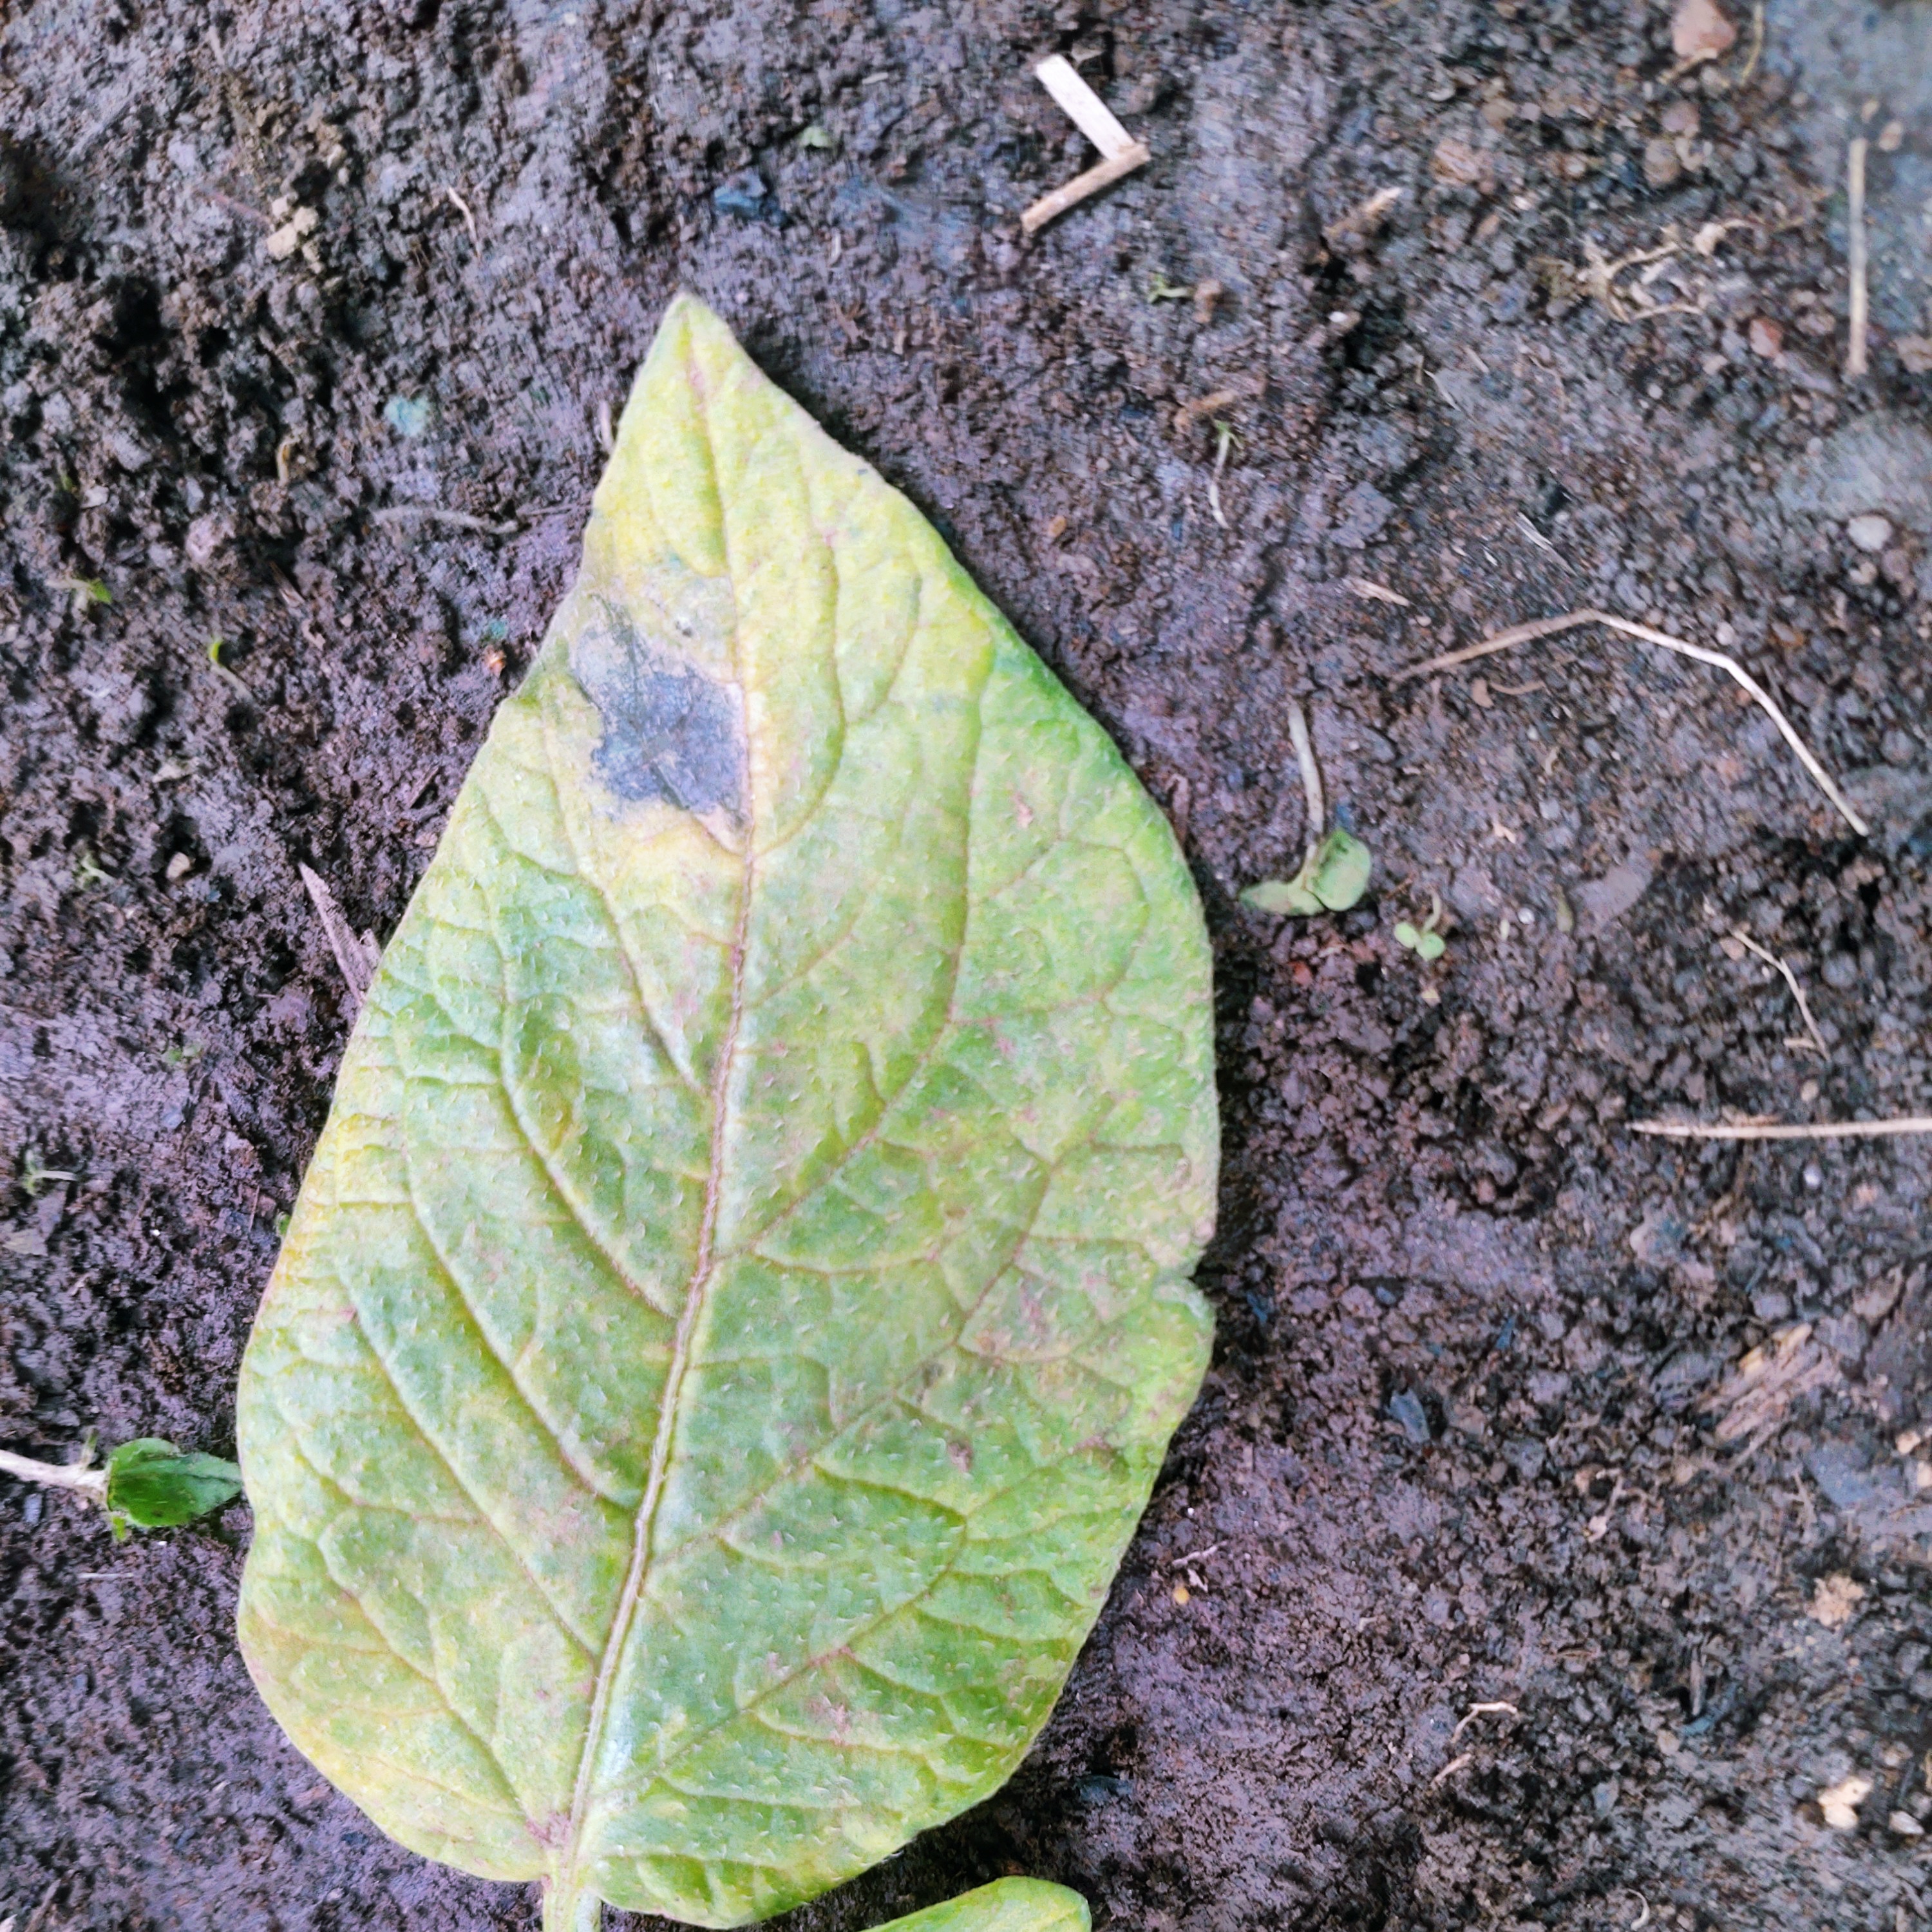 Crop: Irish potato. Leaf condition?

late blight
